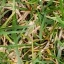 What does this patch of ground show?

grass
